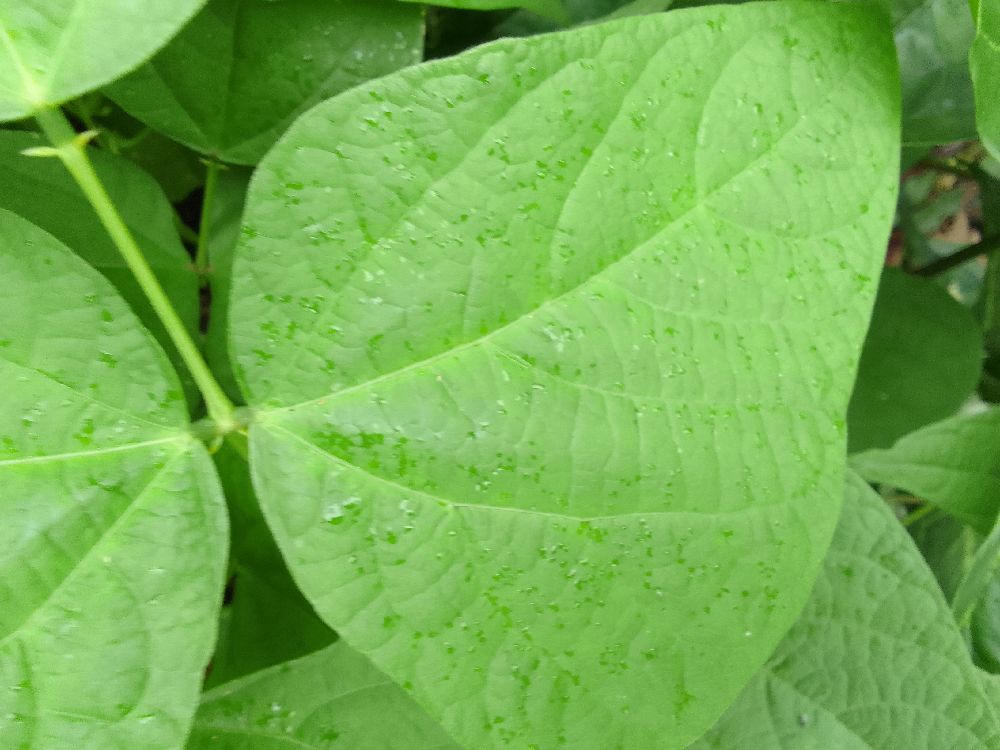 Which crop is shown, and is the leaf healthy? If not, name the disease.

common bean, healthy
